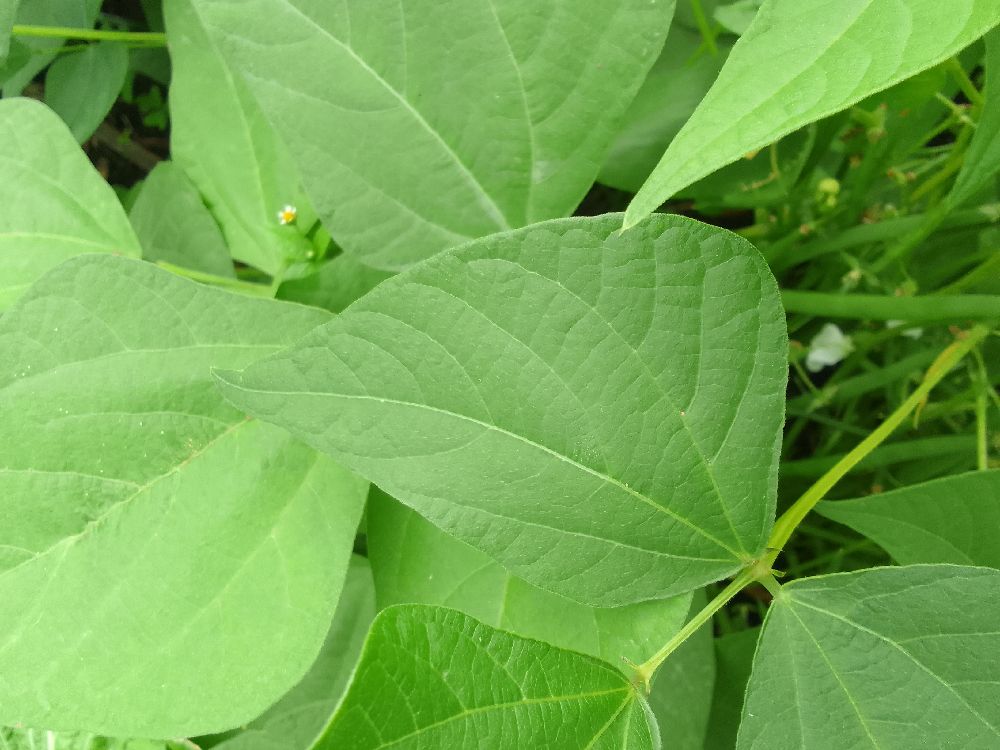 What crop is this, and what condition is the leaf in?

common bean, healthy
